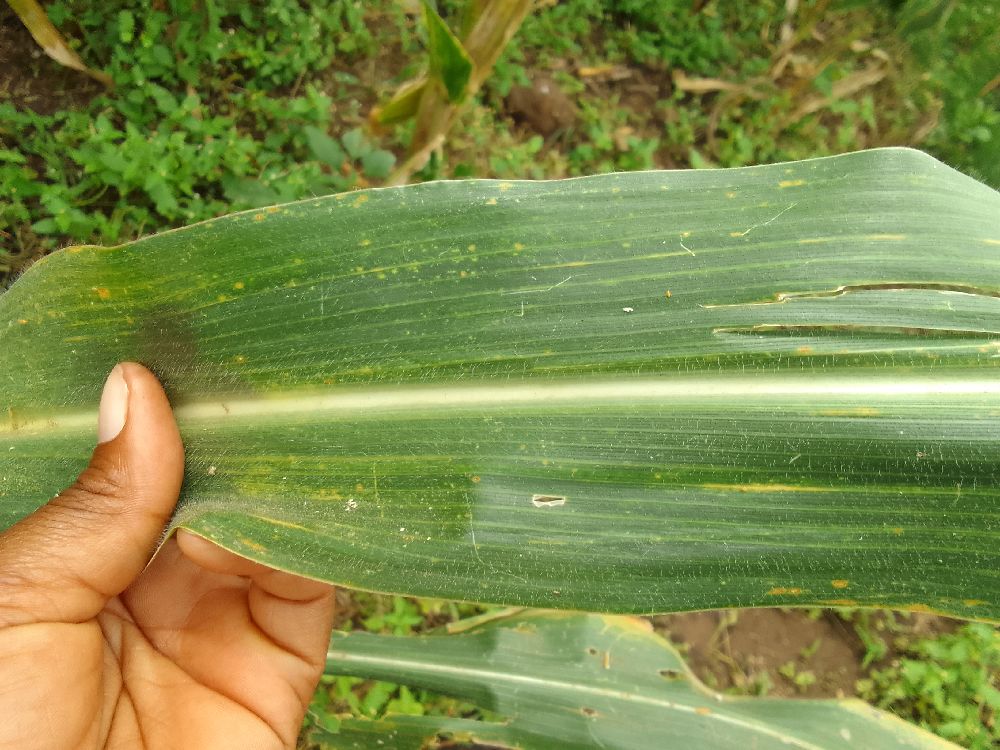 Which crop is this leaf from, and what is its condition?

maize, maize lethal necrosis
